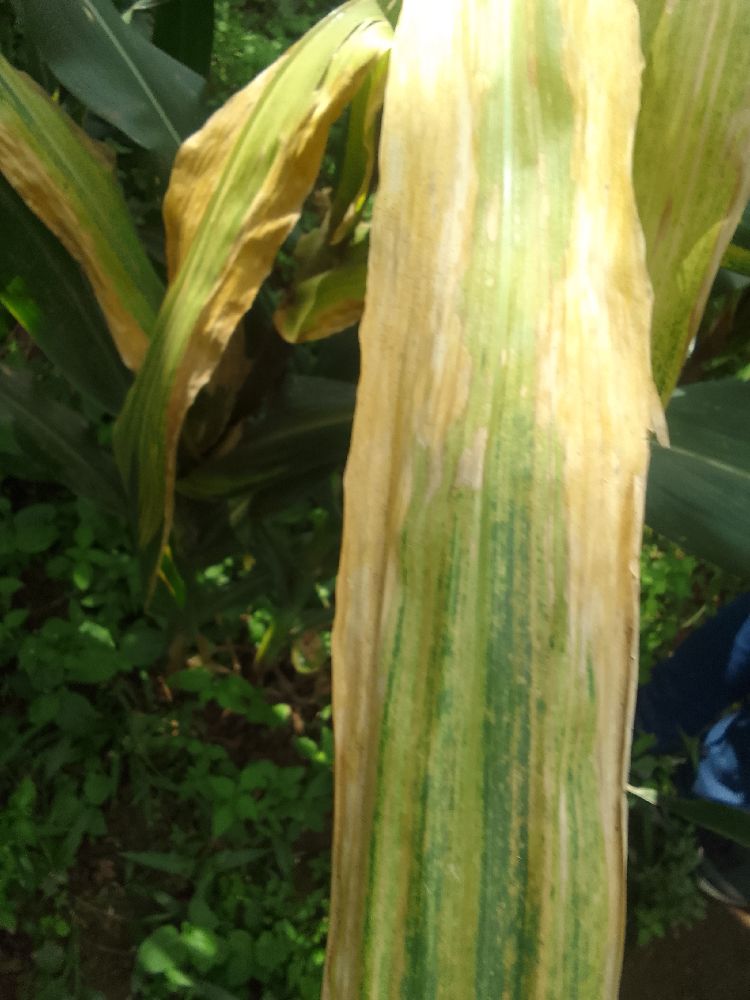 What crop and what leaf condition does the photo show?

maize, maize lethal necrosis
